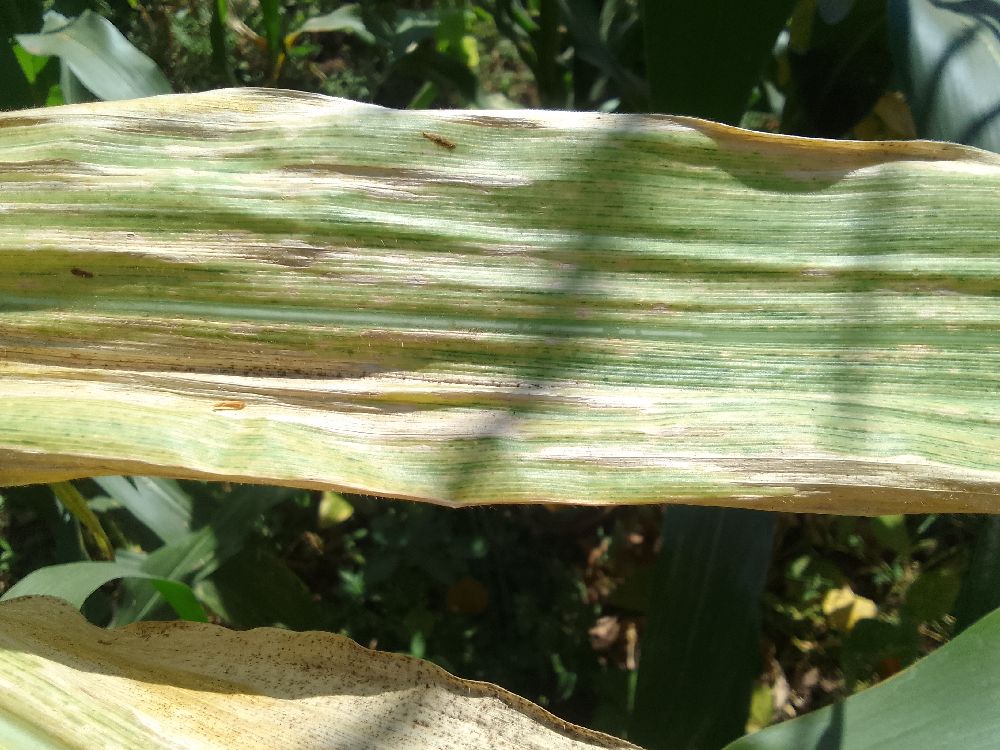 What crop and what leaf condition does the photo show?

maize, maize lethal necrosis
